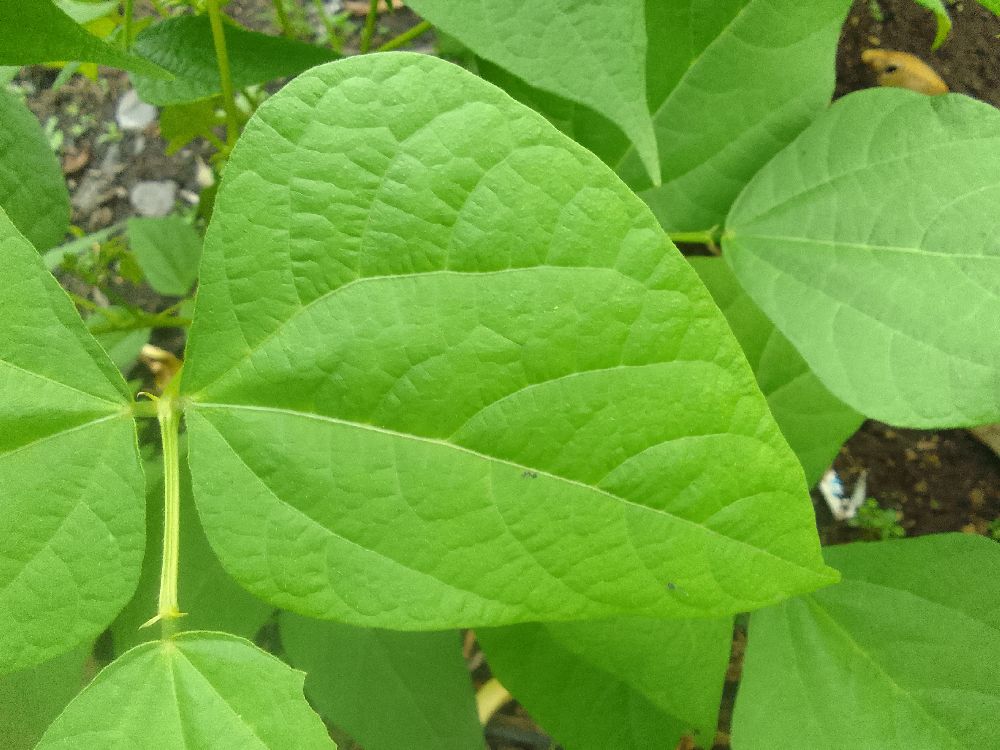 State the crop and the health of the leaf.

common bean, healthy
